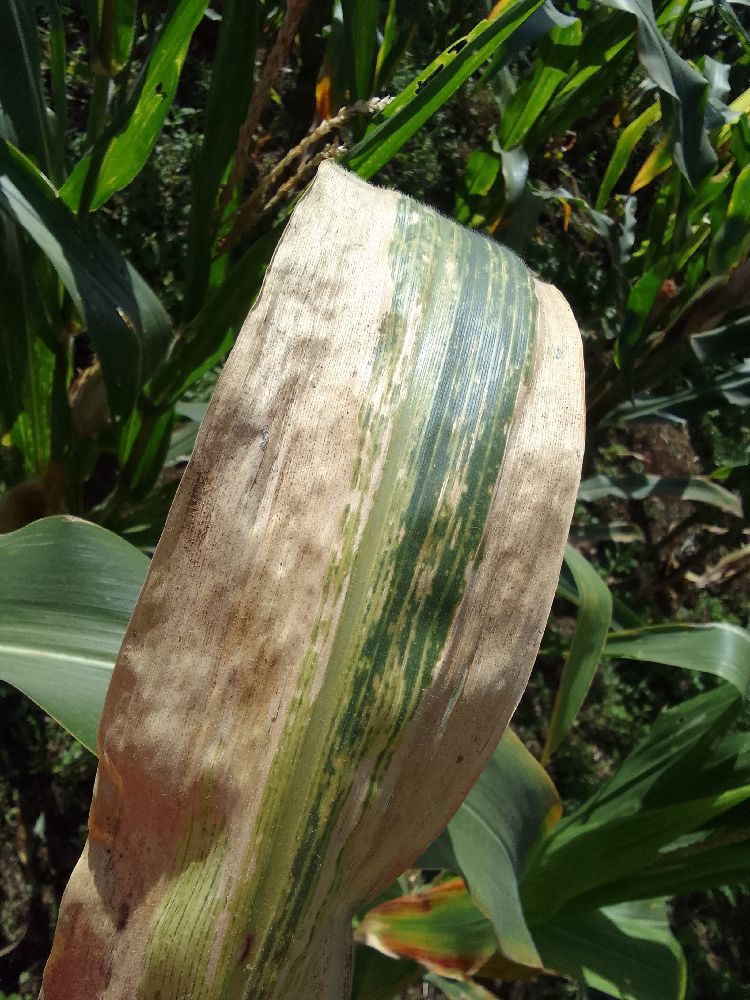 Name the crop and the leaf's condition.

maize, maize lethal necrosis
